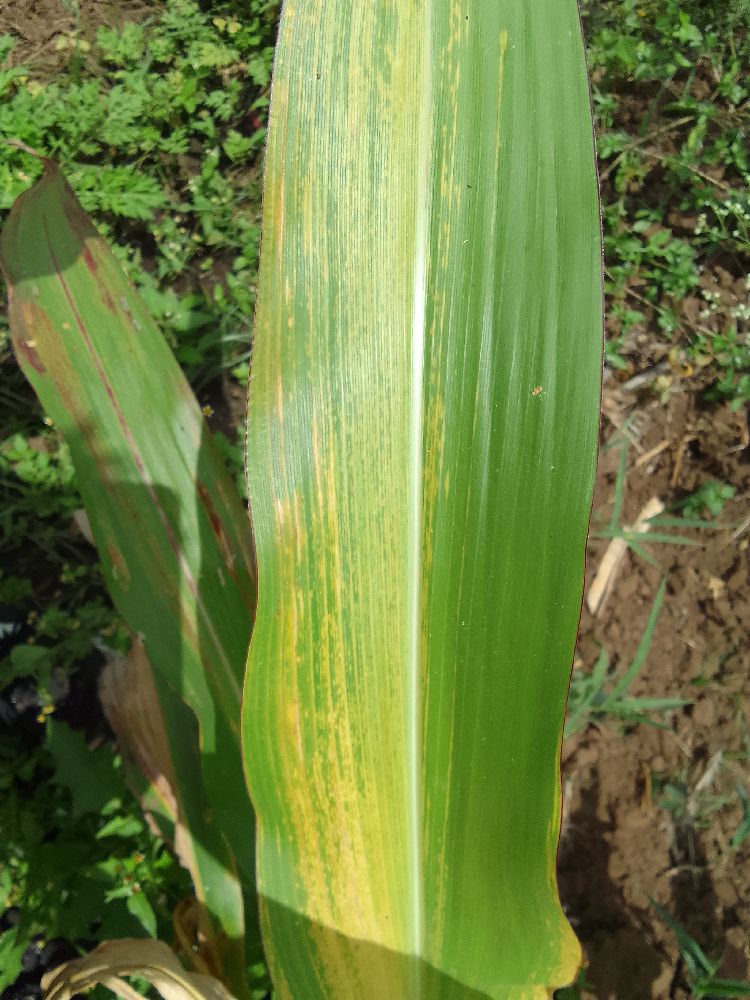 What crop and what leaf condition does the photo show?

maize, maize lethal necrosis
